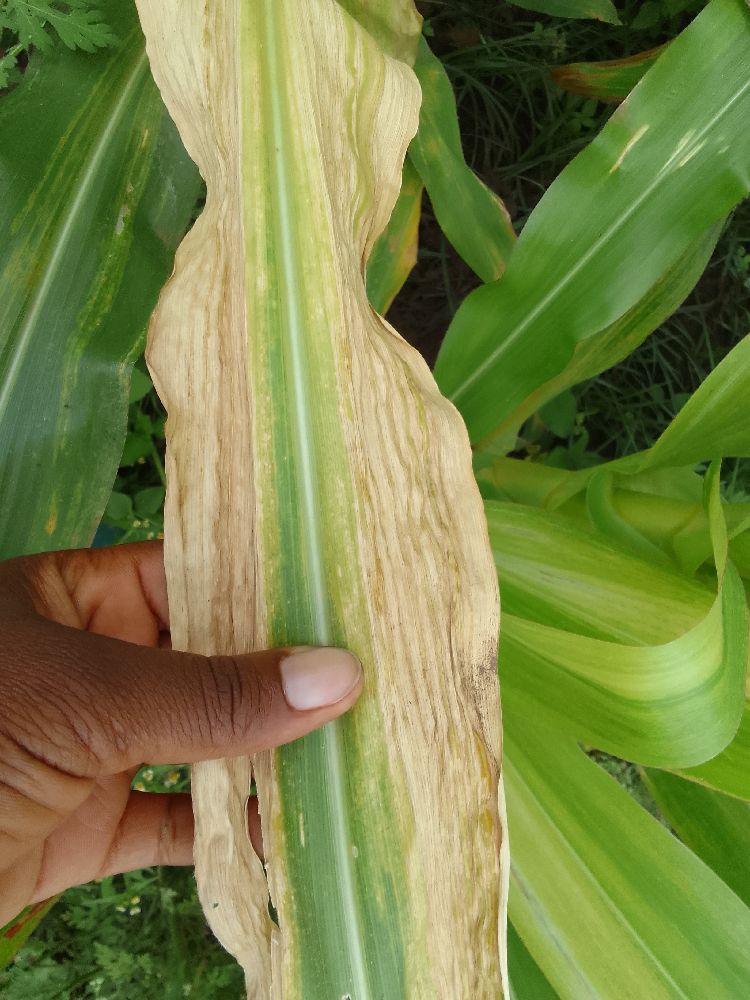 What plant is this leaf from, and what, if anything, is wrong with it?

maize, maize lethal necrosis
